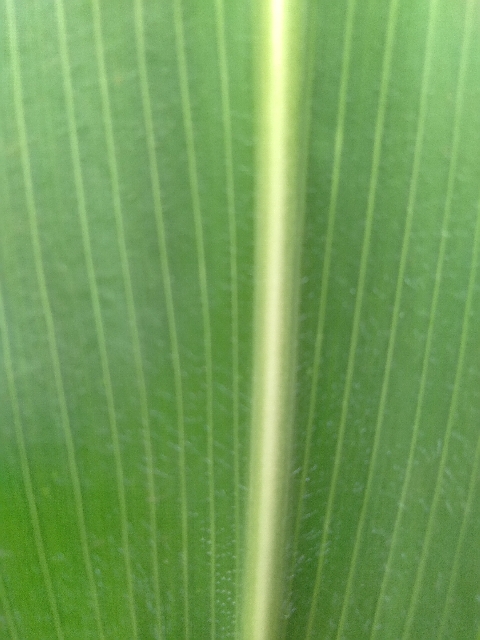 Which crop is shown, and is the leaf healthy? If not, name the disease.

maize, healthy
